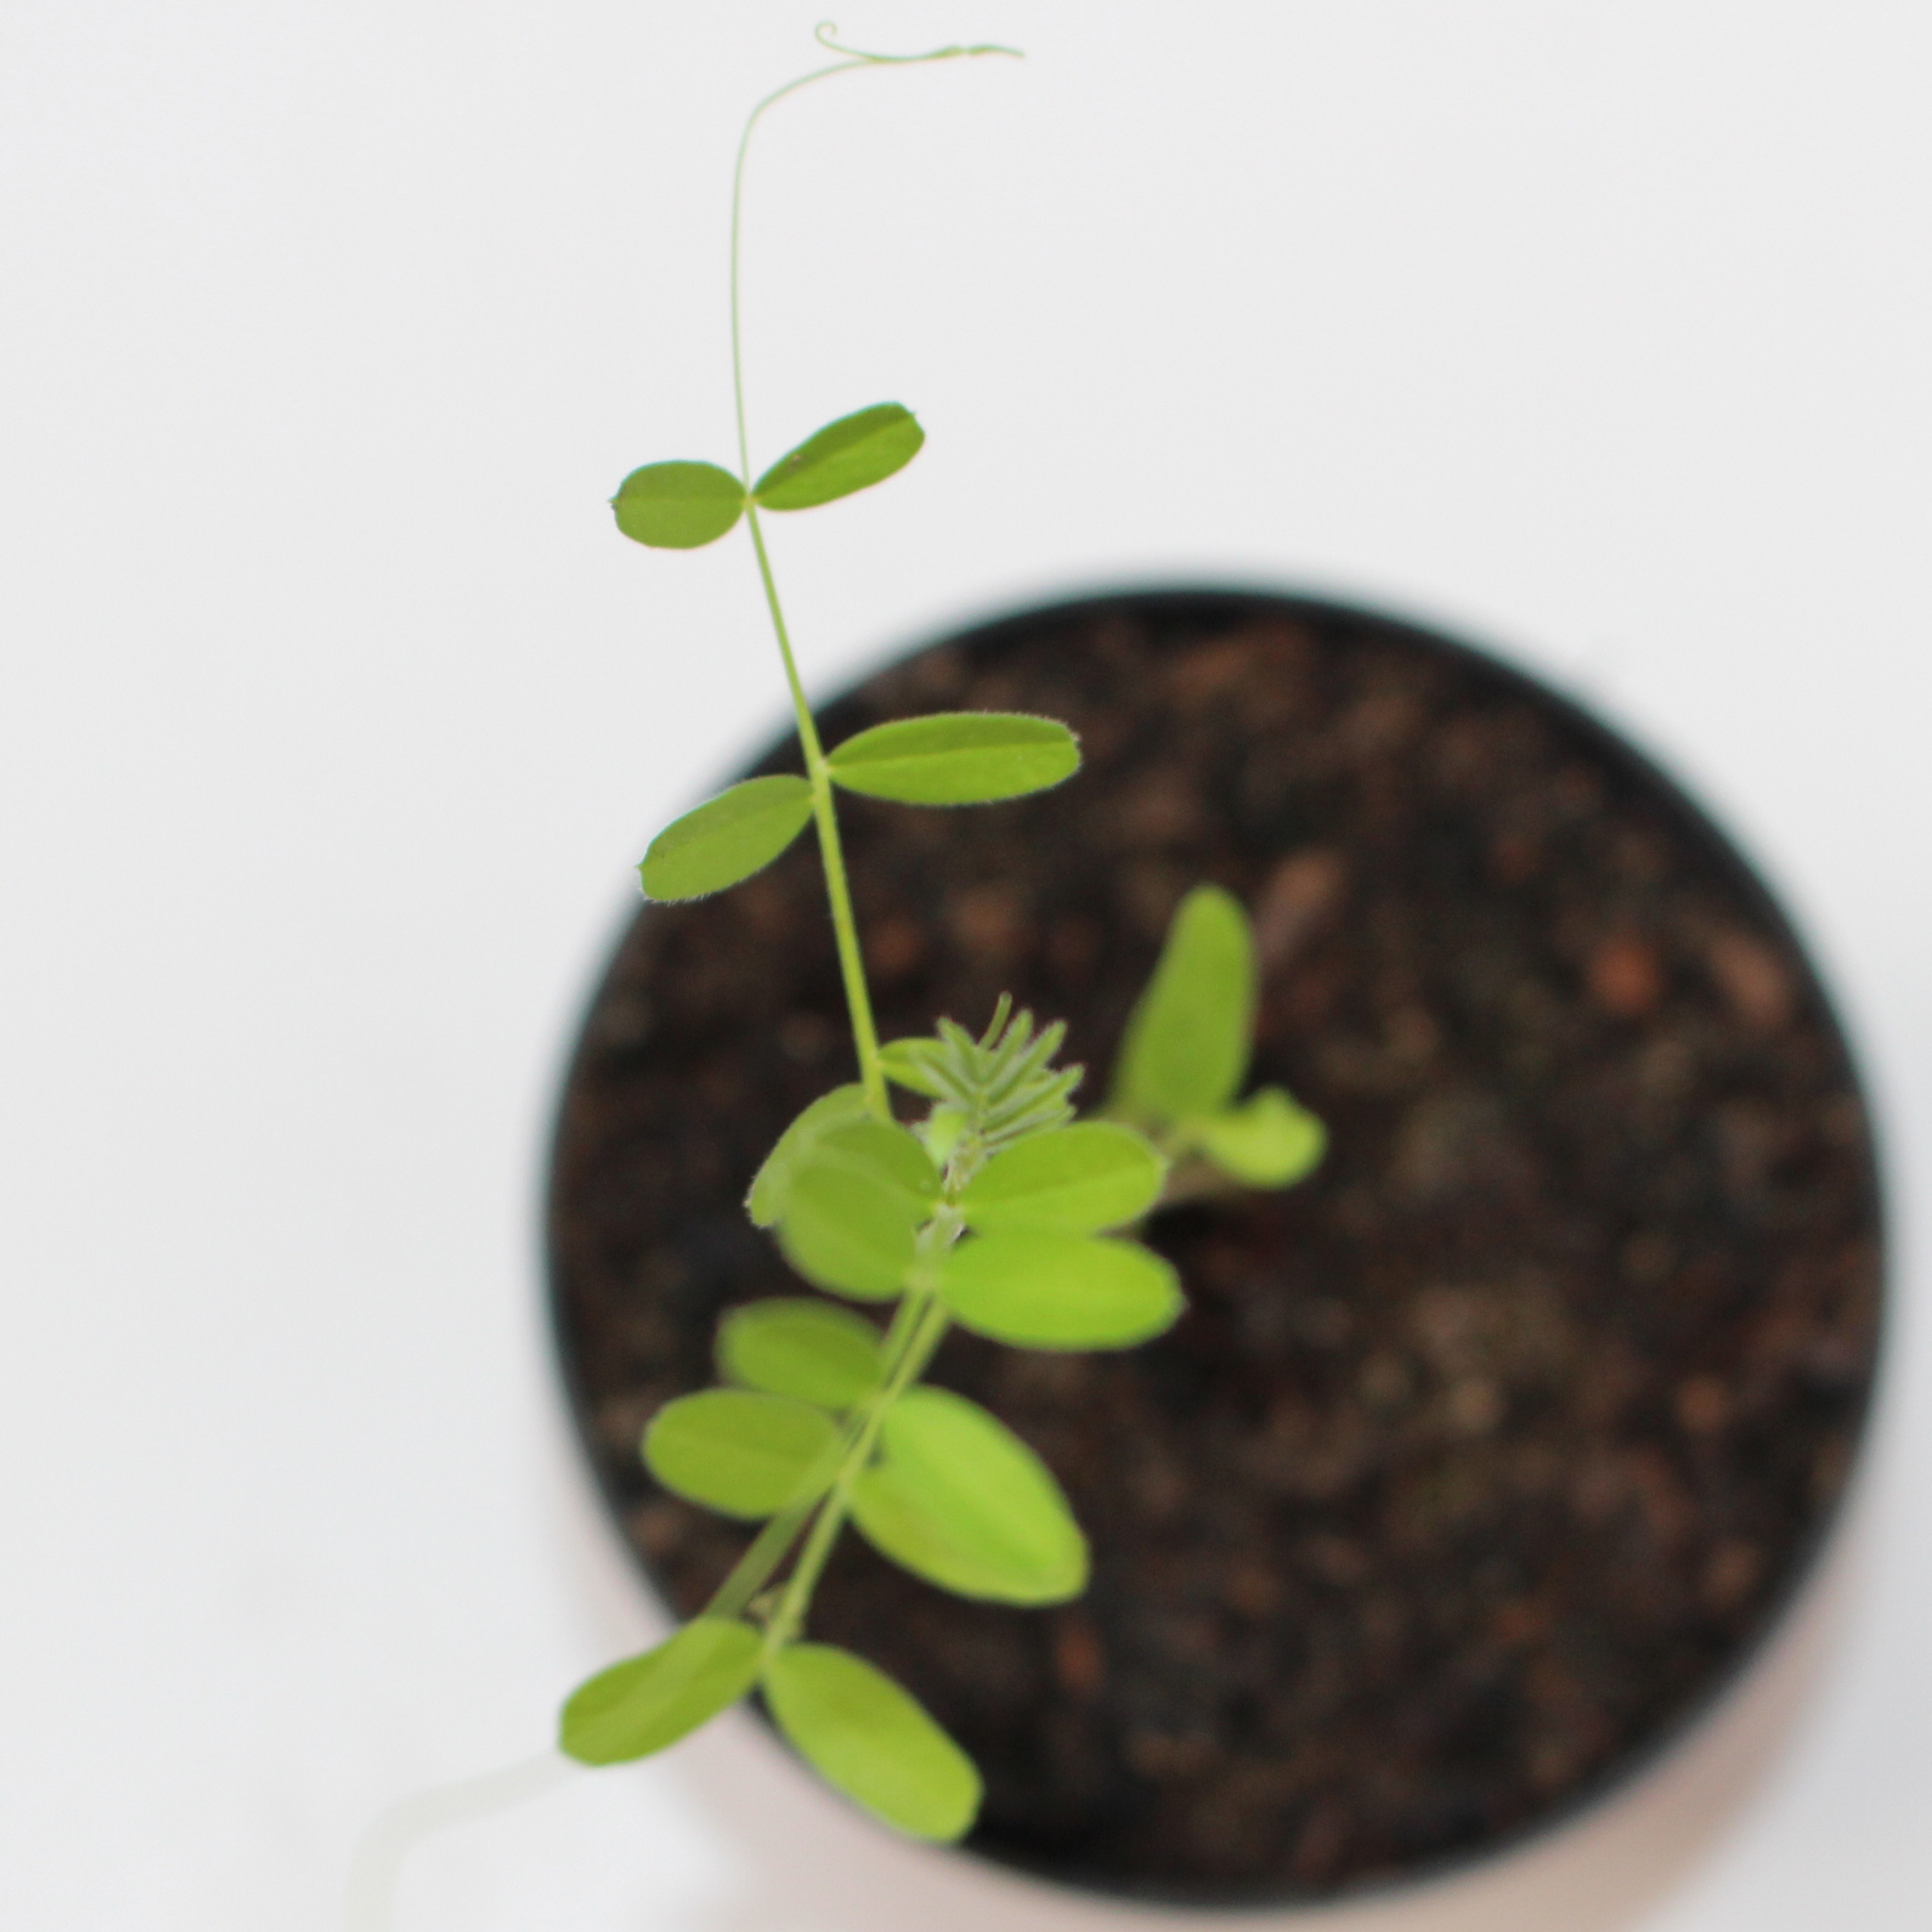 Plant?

Vicia sativa
